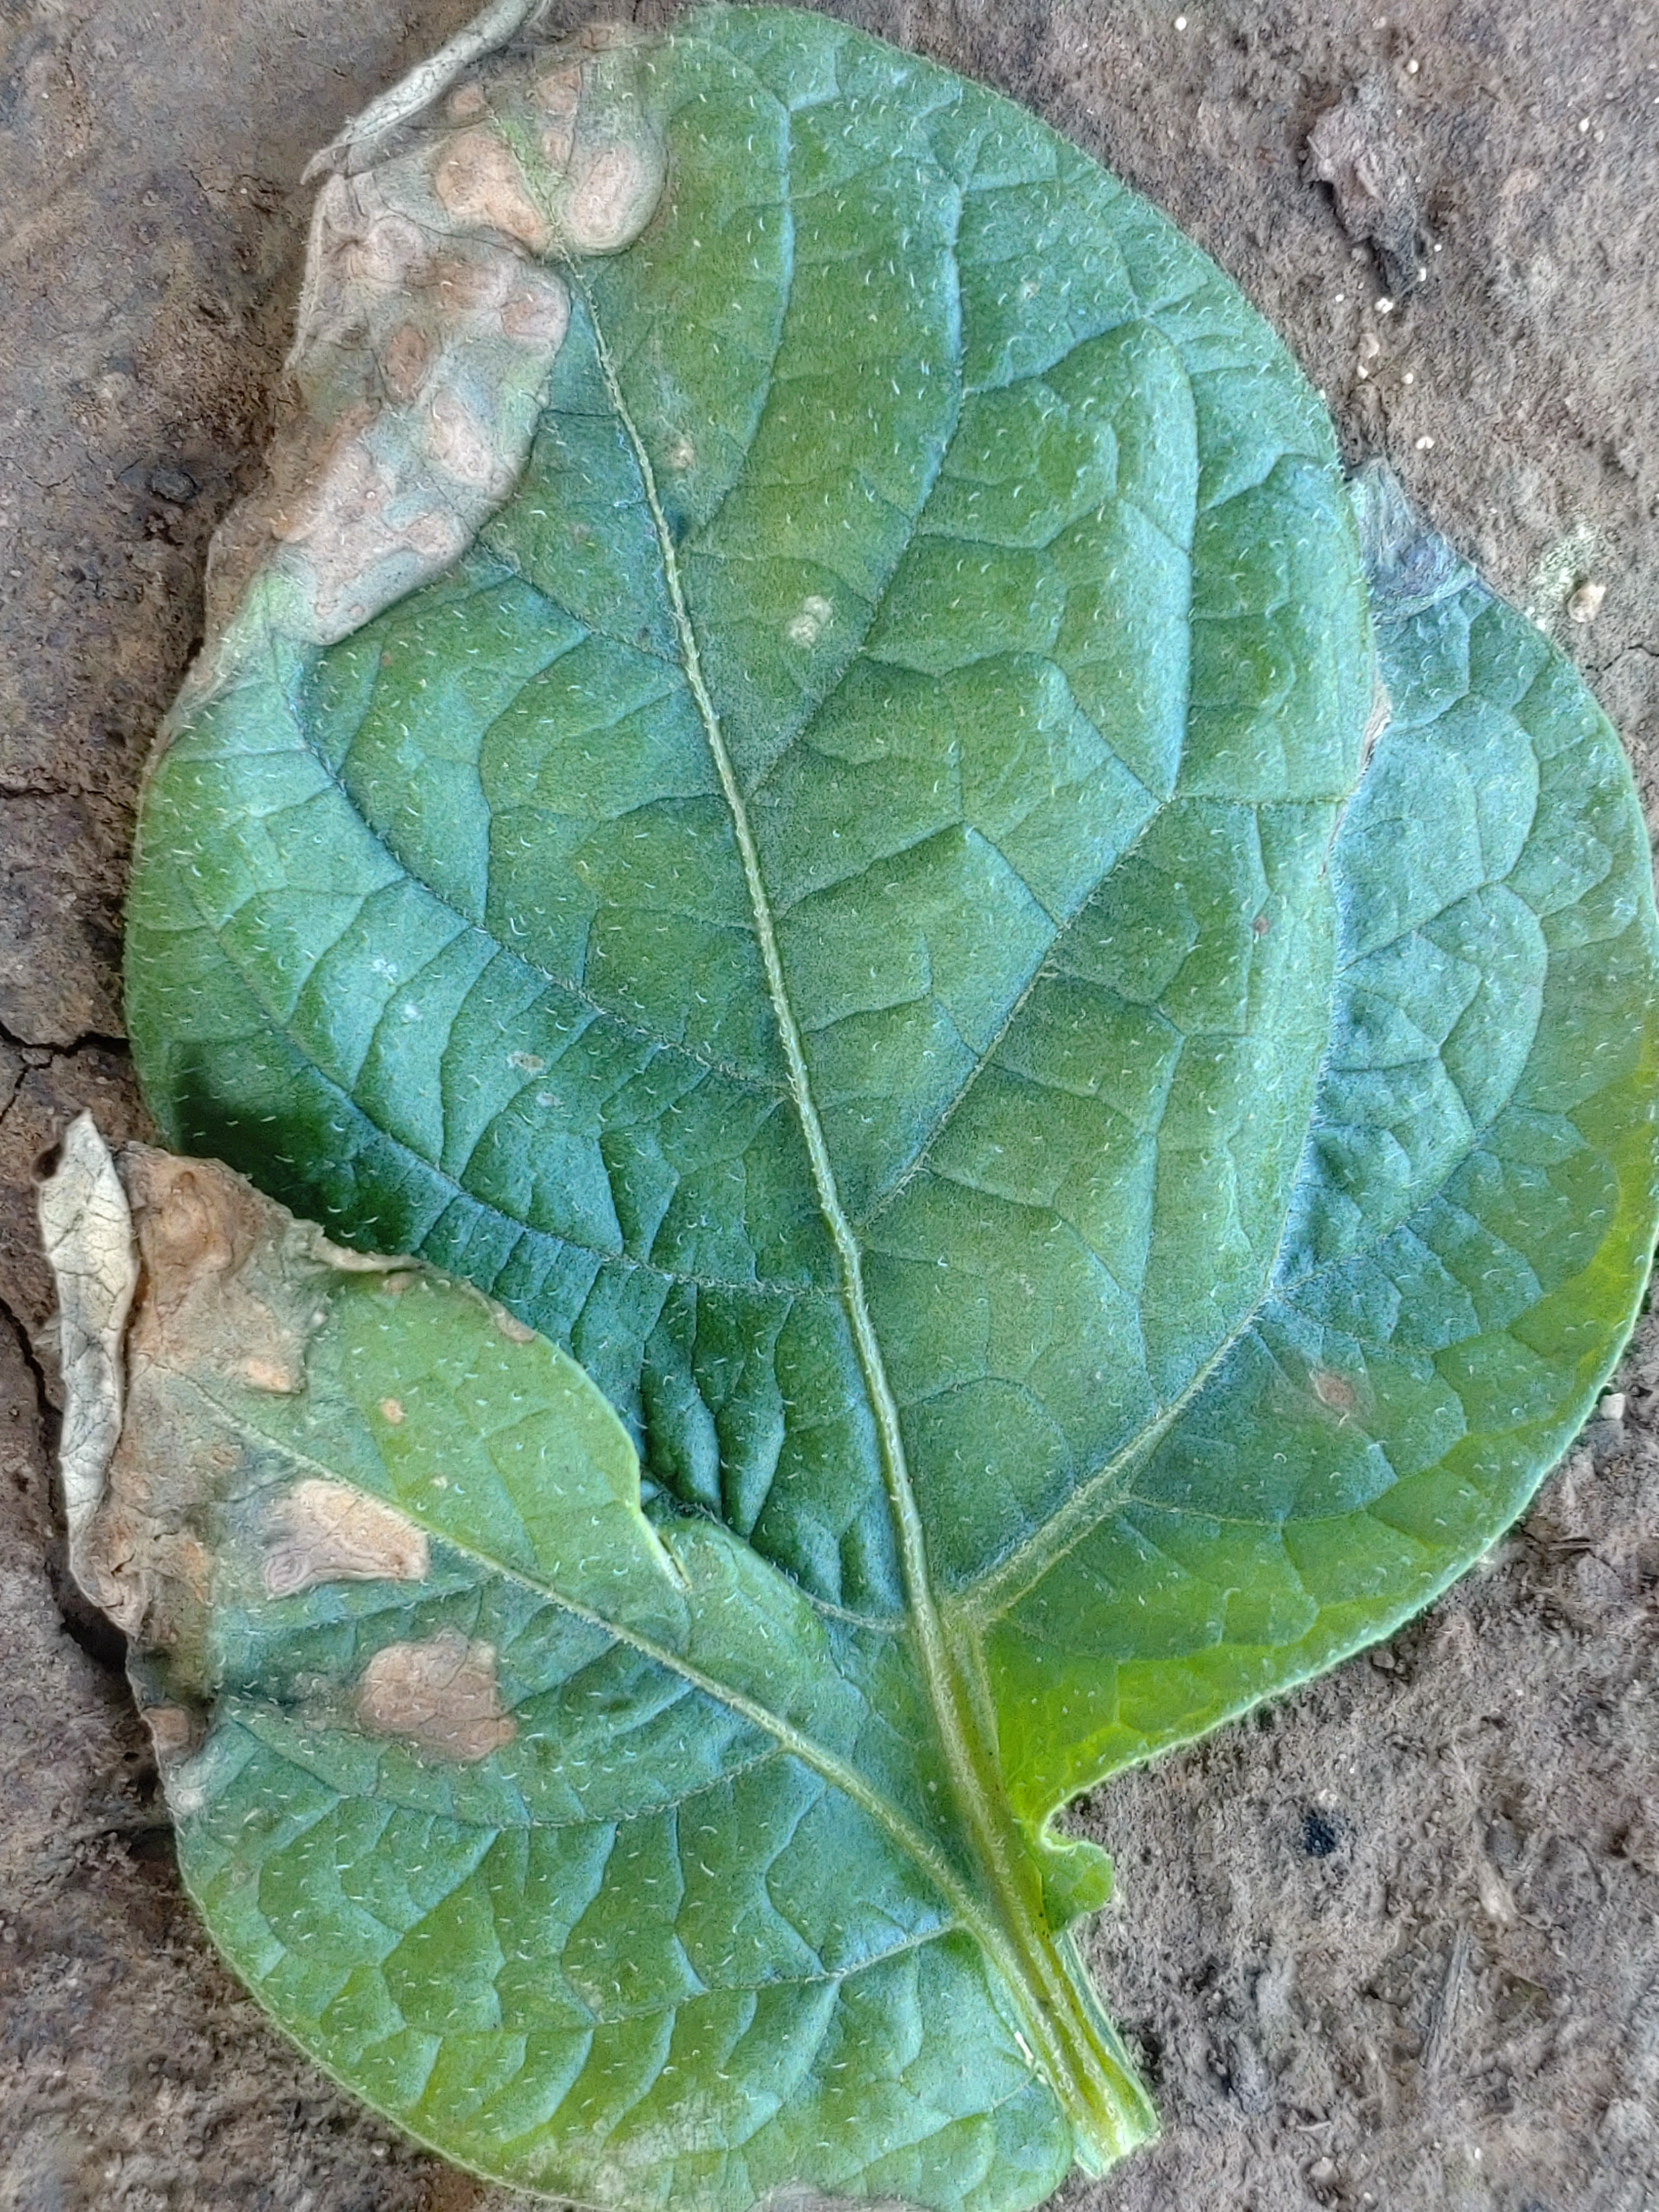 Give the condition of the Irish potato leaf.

early blight
